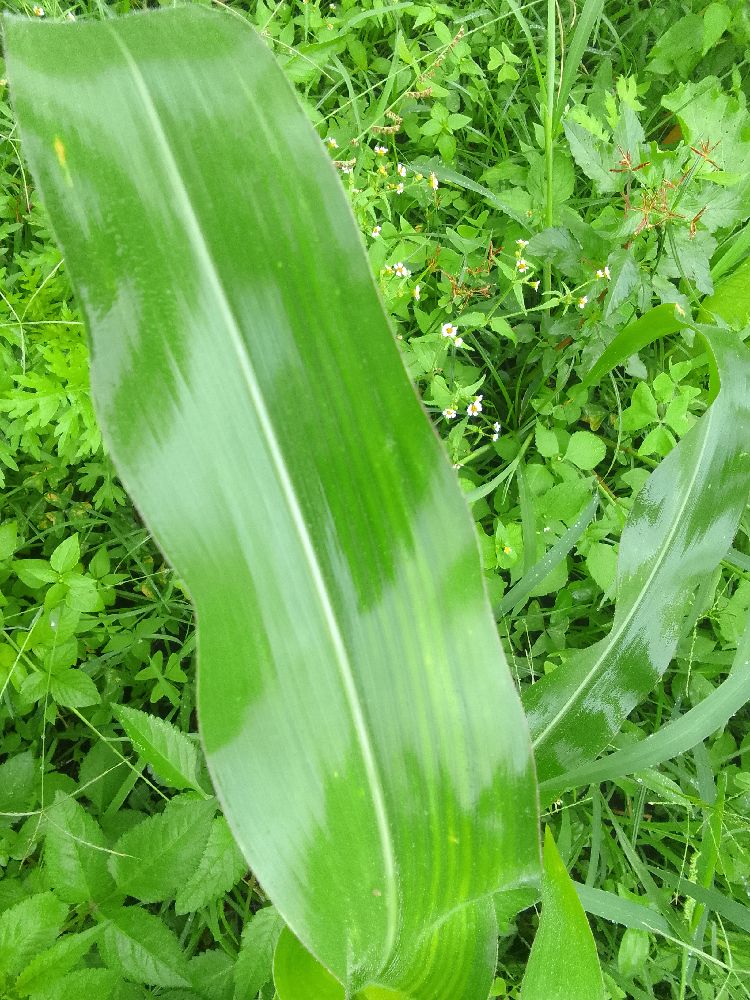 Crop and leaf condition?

maize, healthy
